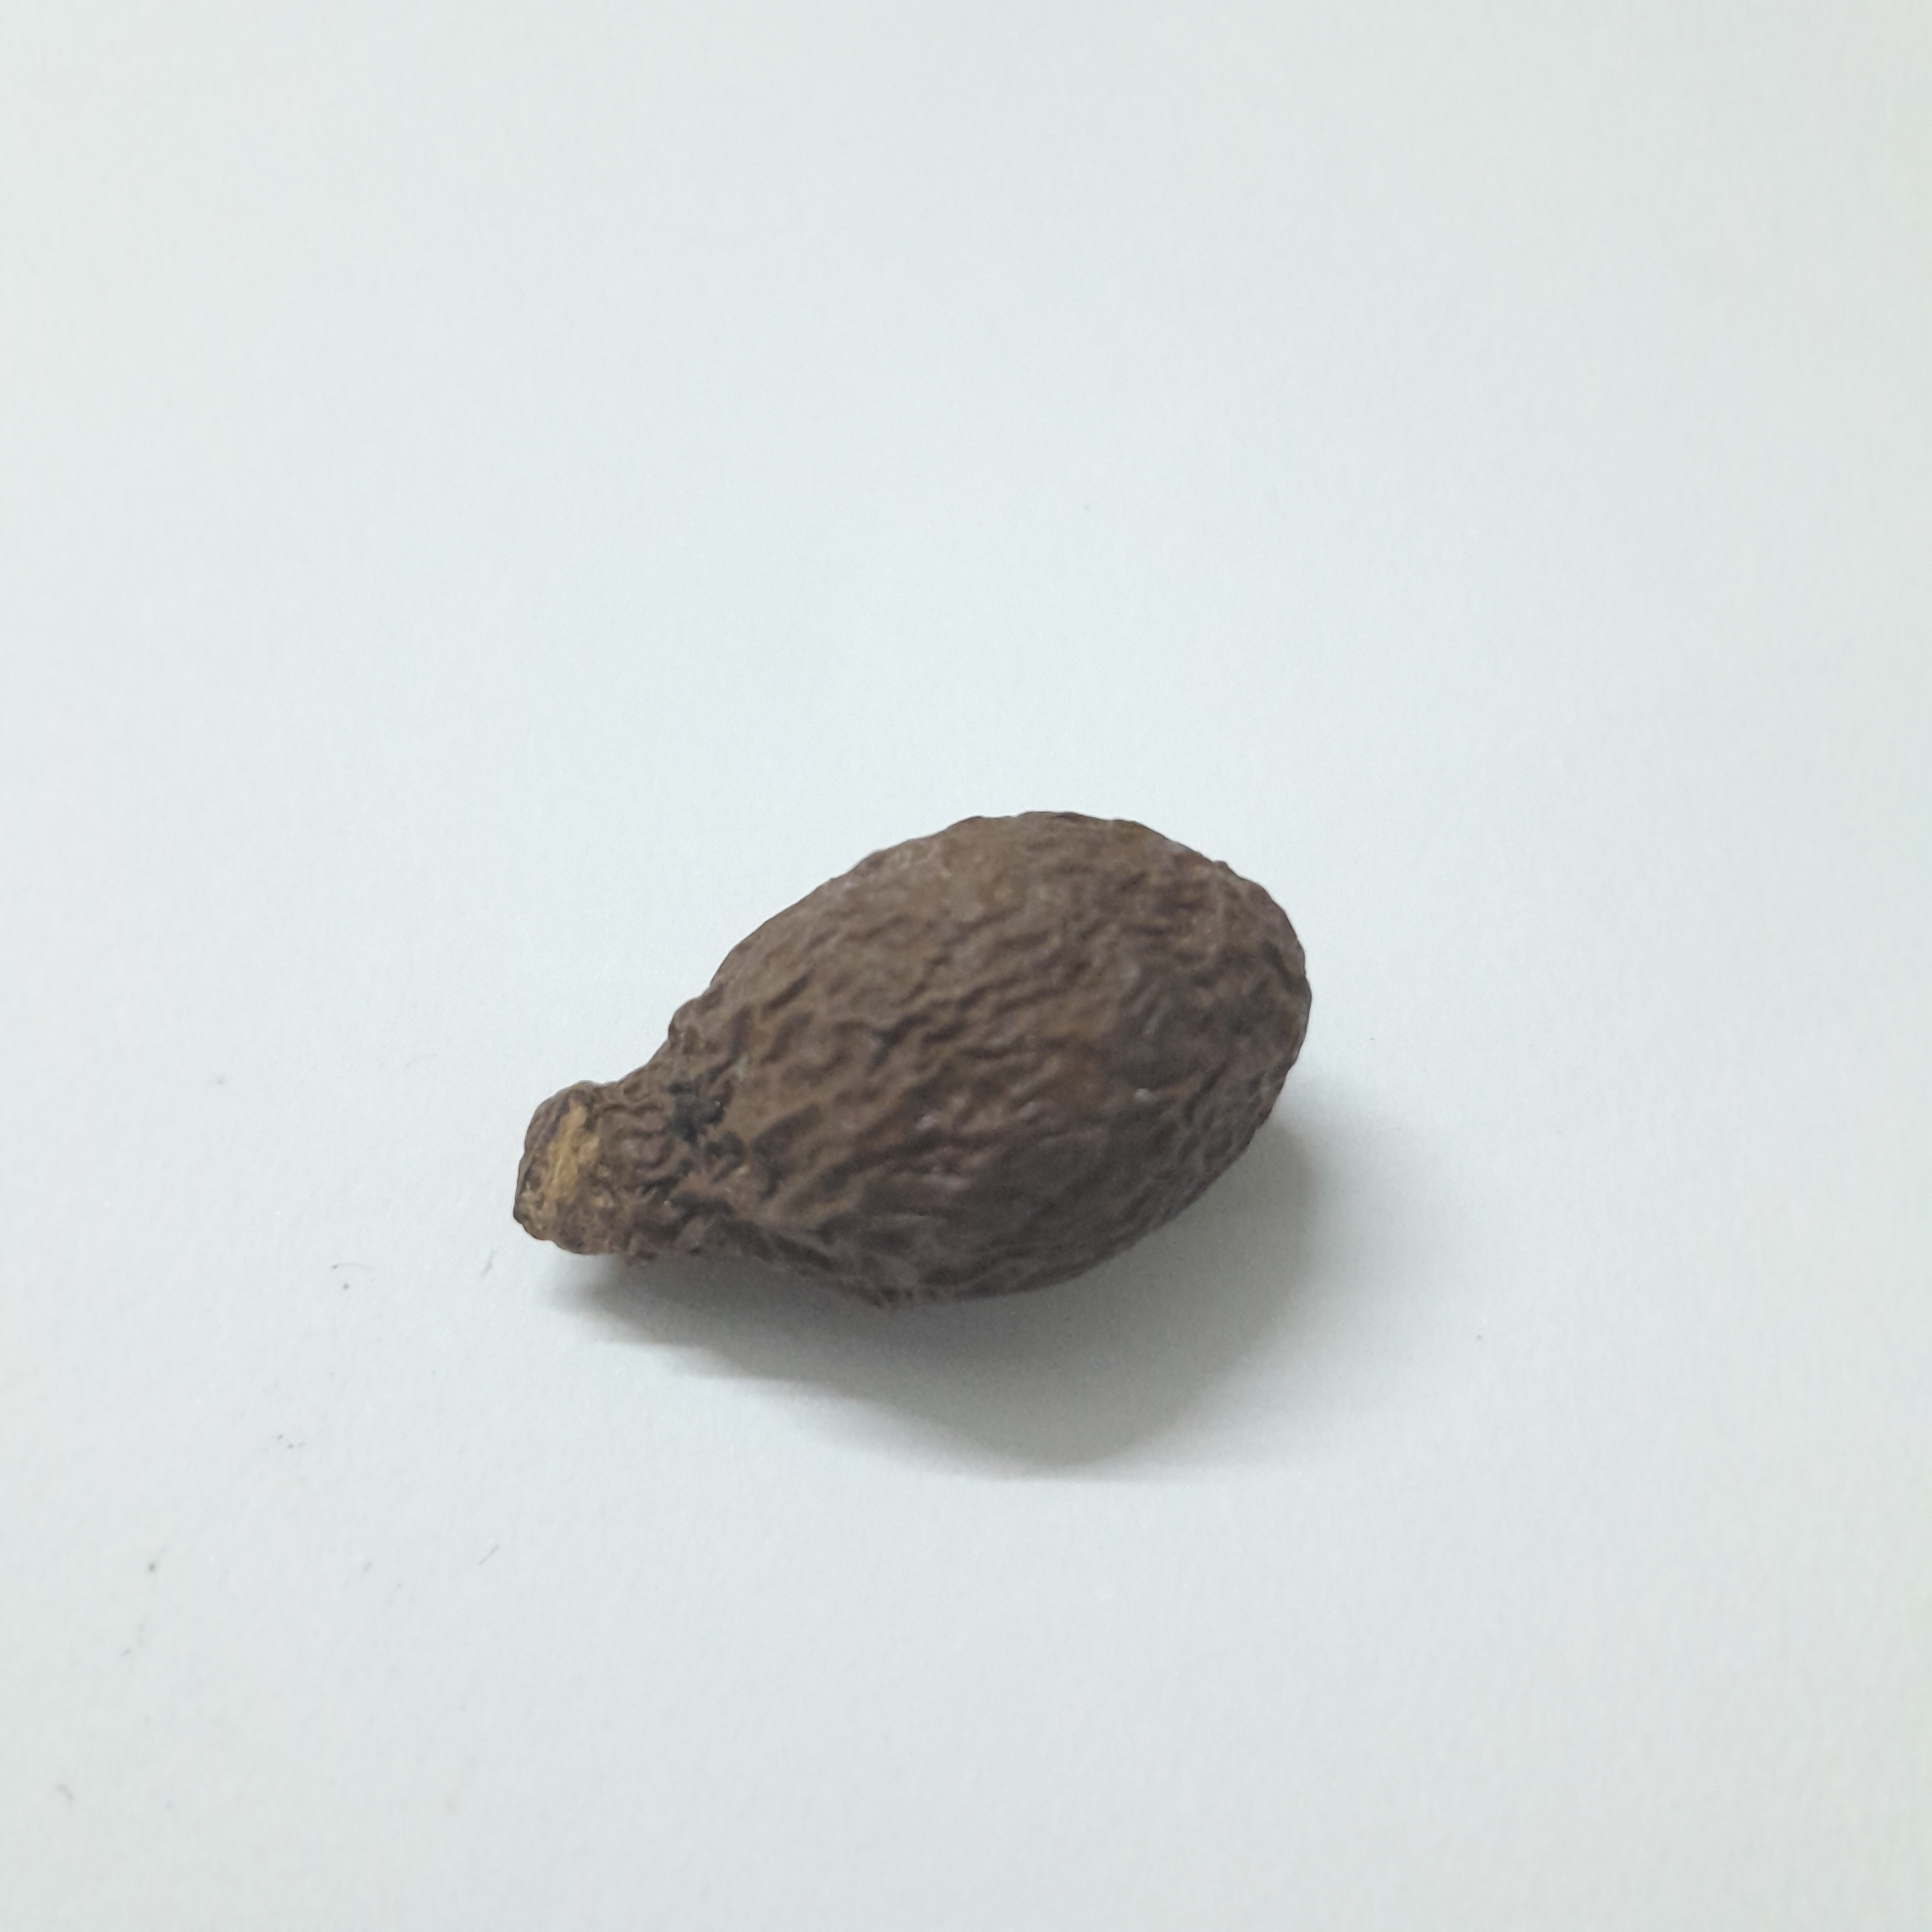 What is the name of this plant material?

niranjanphal
